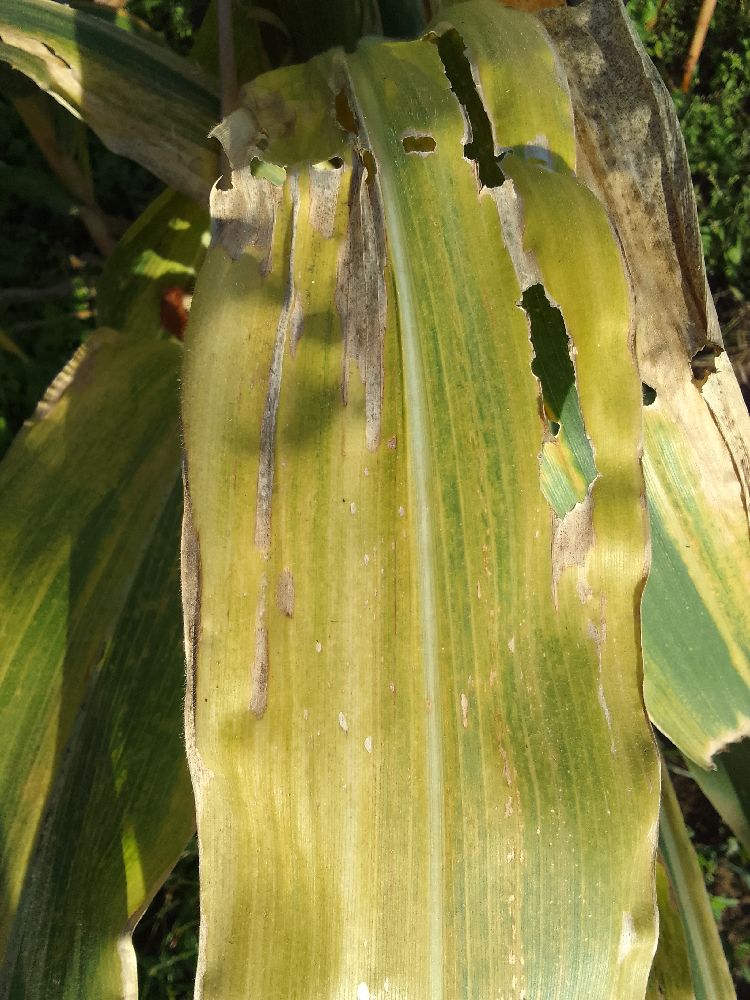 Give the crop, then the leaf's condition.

maize, maize lethal necrosis
